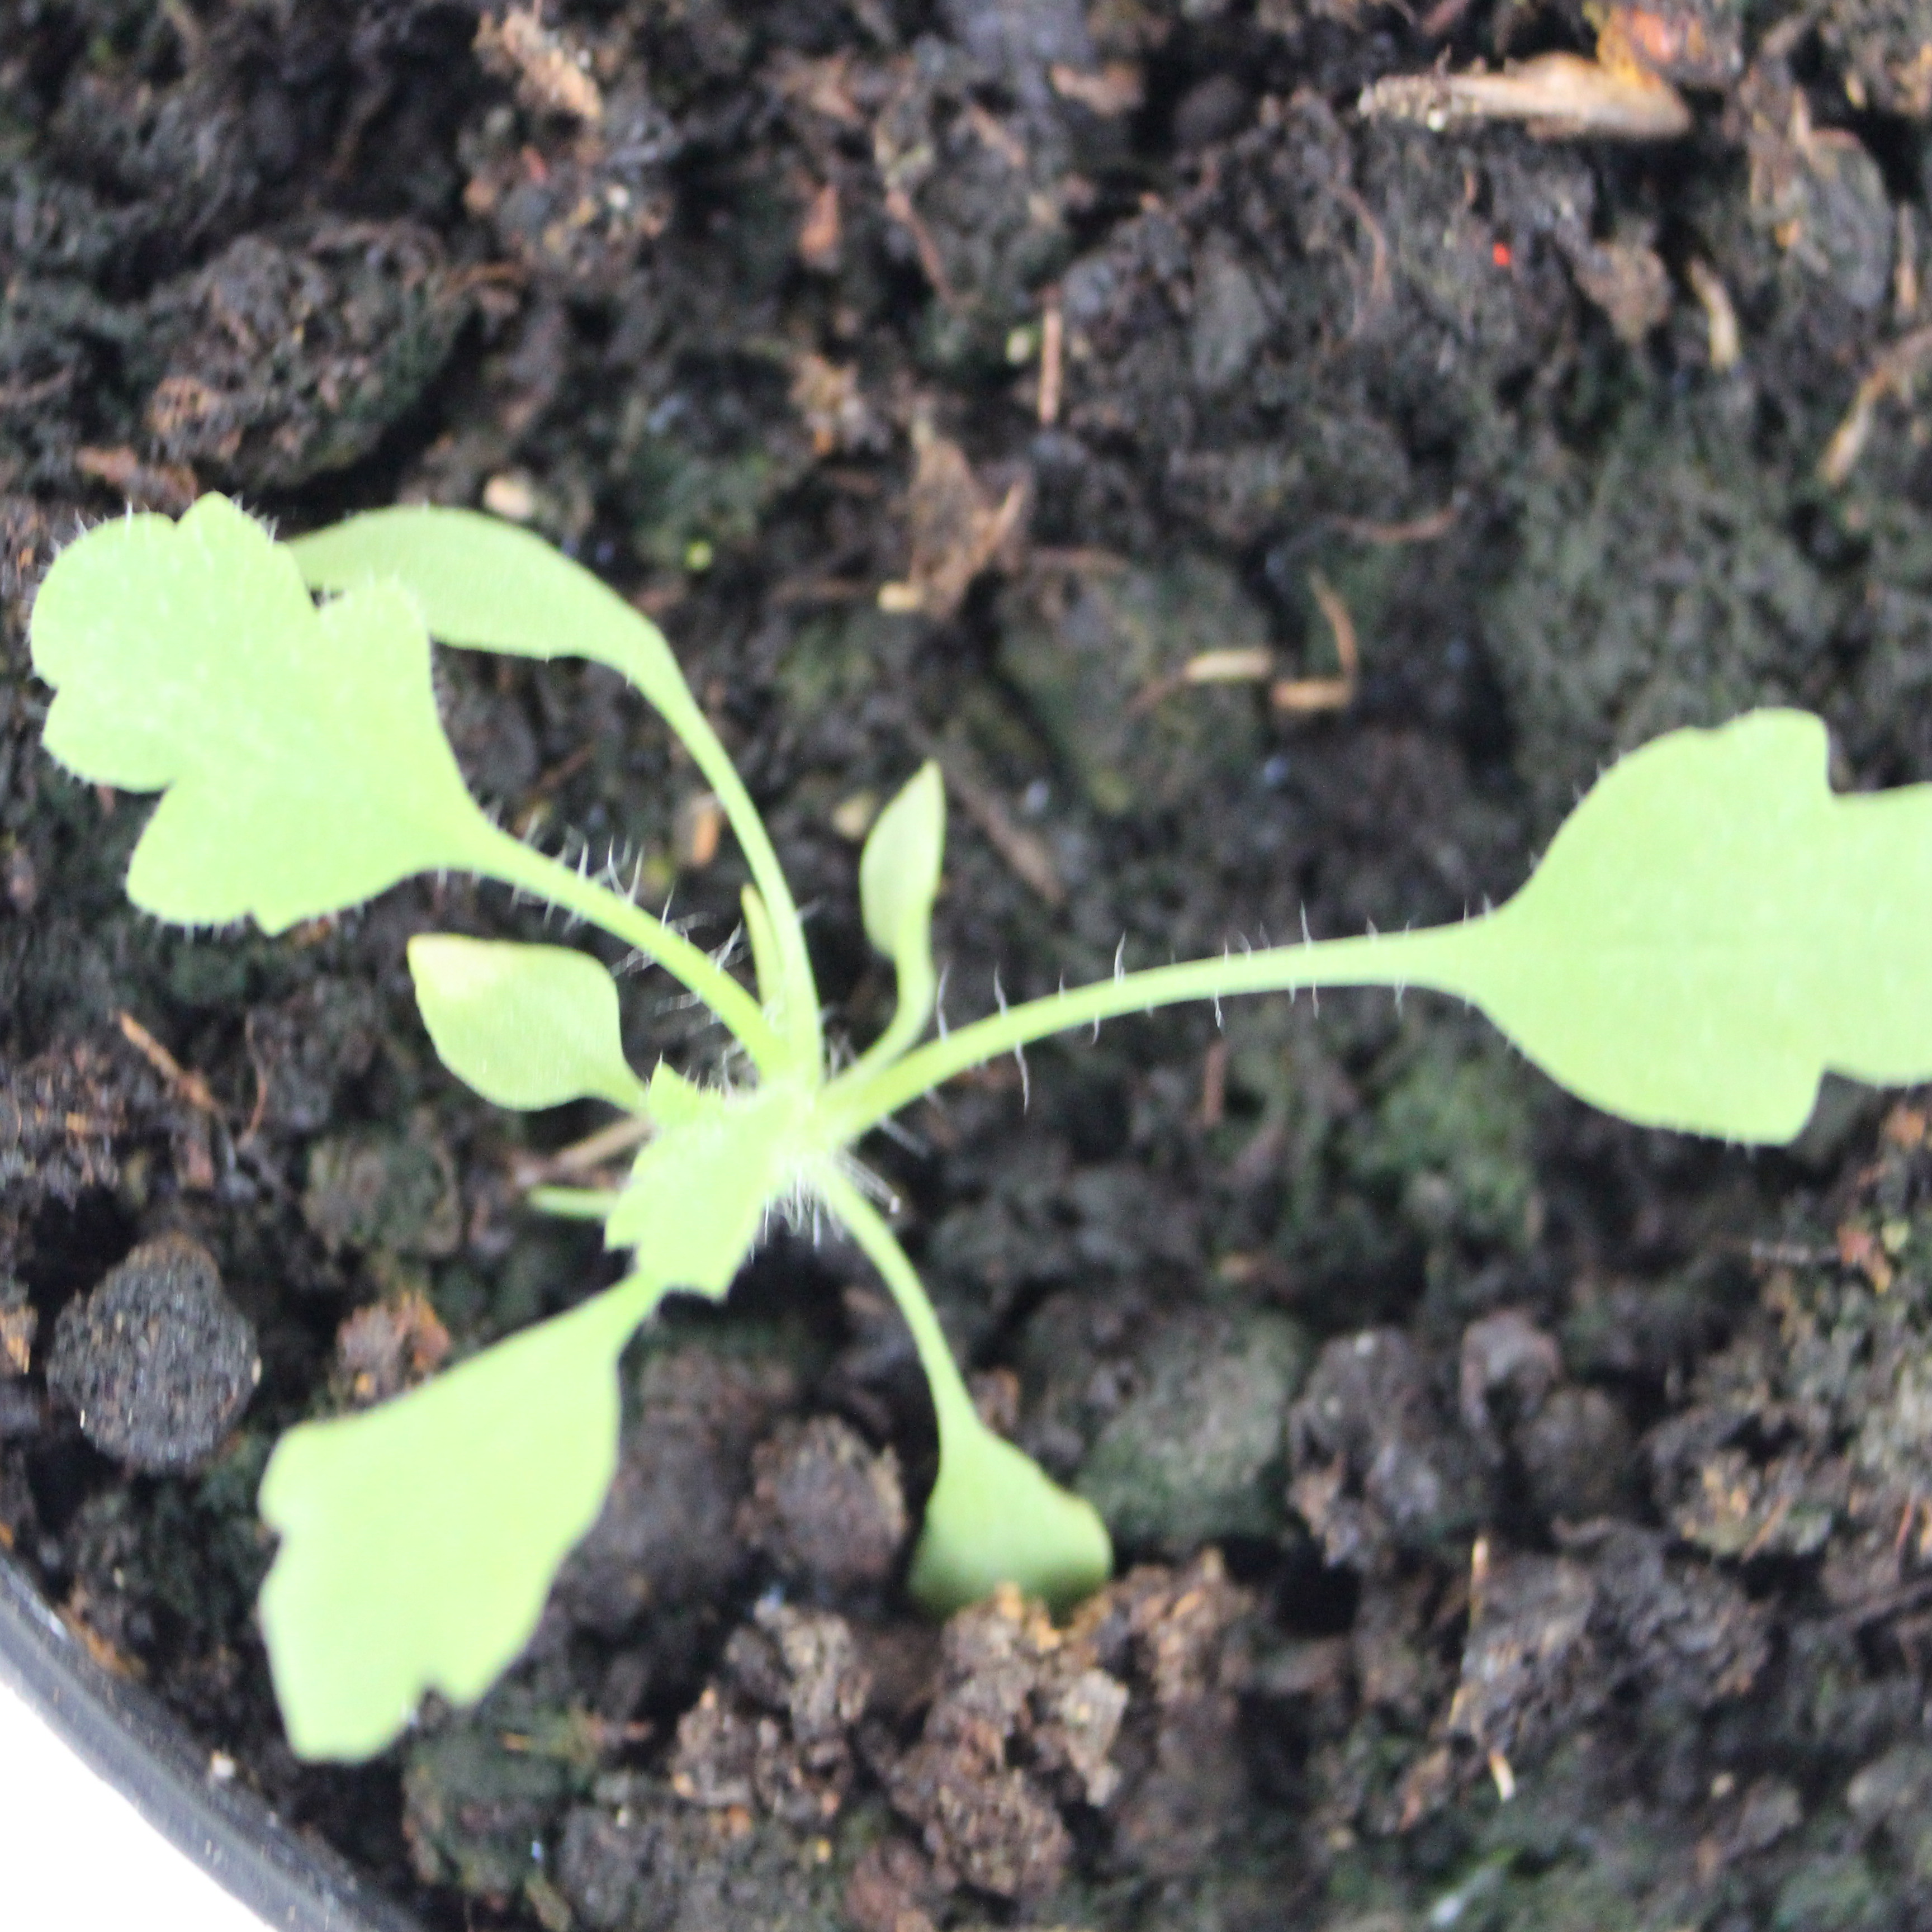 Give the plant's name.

Papaver rhoeas
